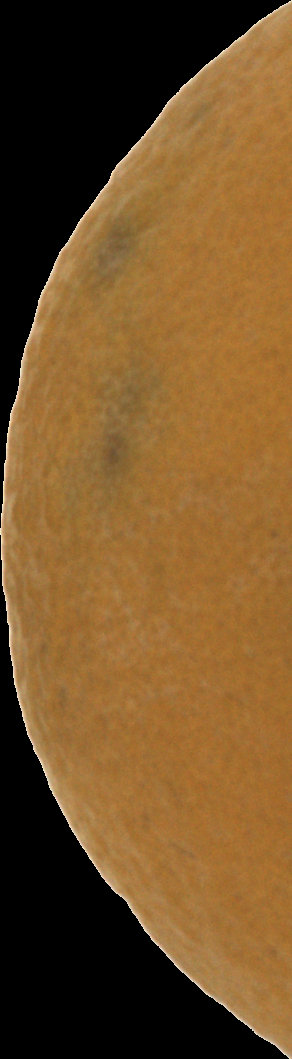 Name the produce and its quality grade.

orange, bad
